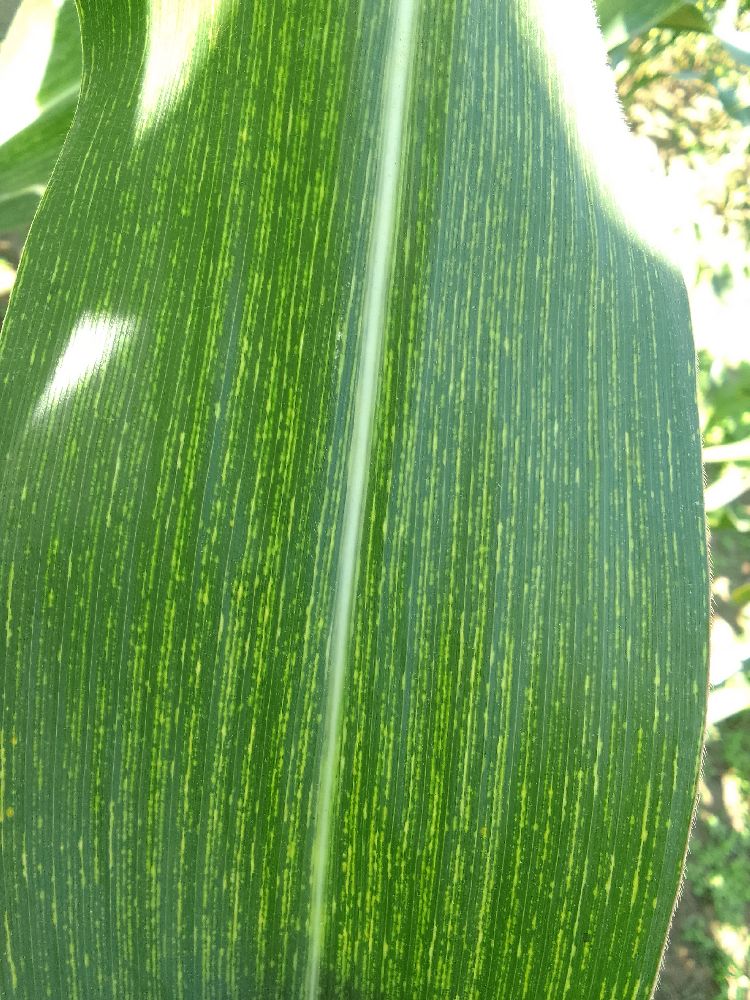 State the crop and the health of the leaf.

maize, maize streak virus
